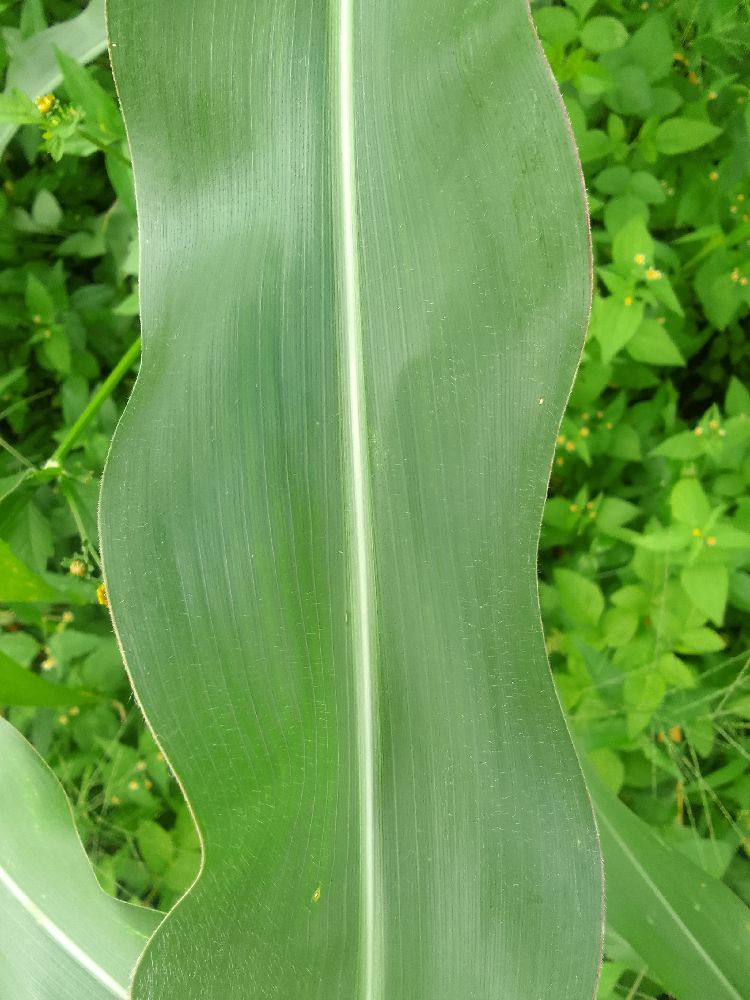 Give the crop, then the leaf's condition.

maize, healthy
